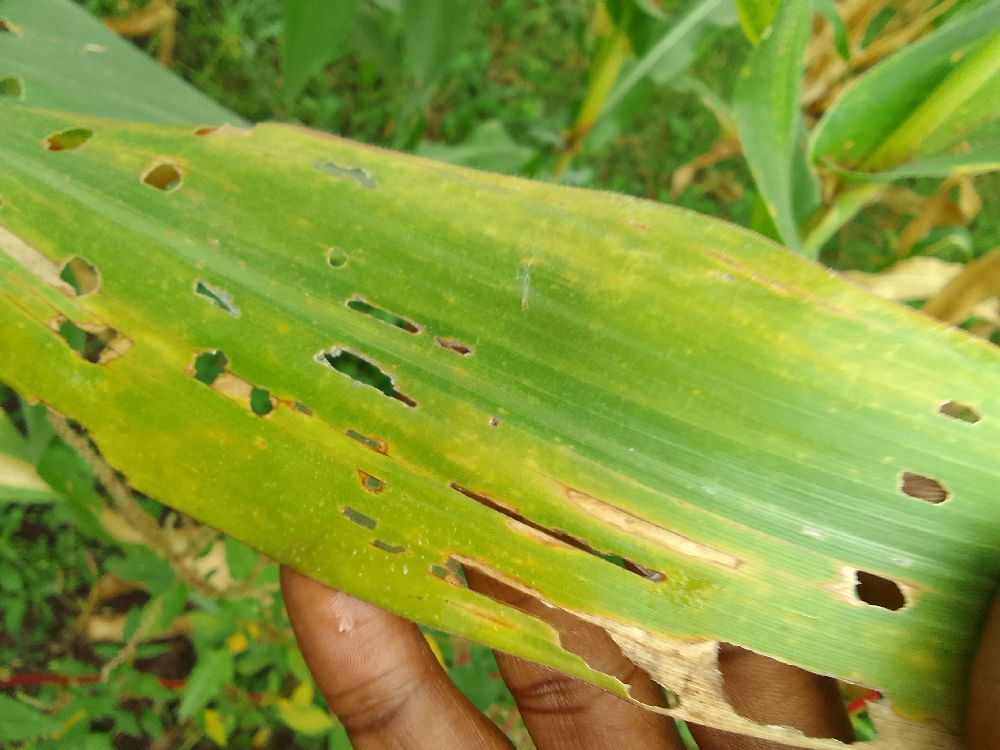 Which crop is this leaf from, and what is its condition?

maize, maize lethal necrosis
